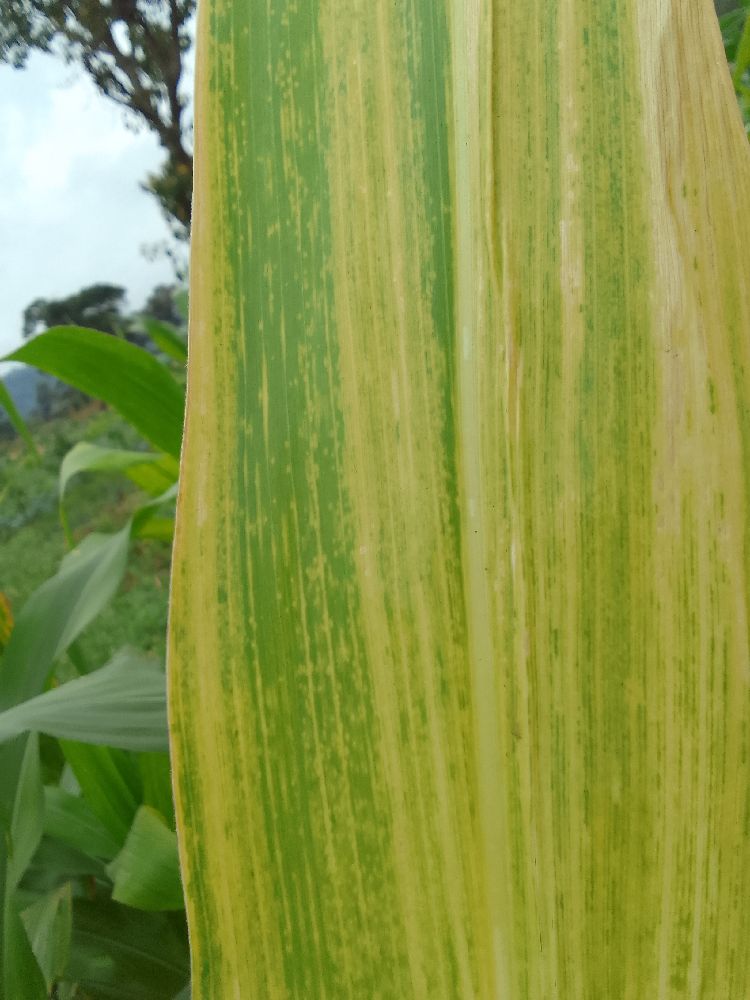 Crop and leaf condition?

maize, maize lethal necrosis
